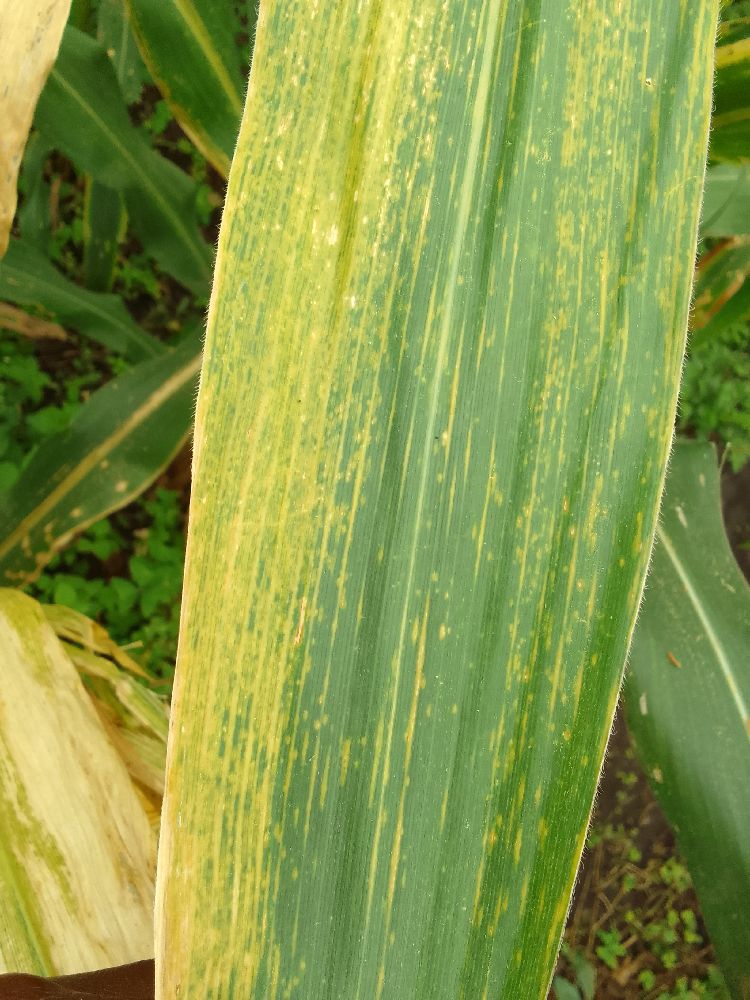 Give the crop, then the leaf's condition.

maize, maize lethal necrosis
